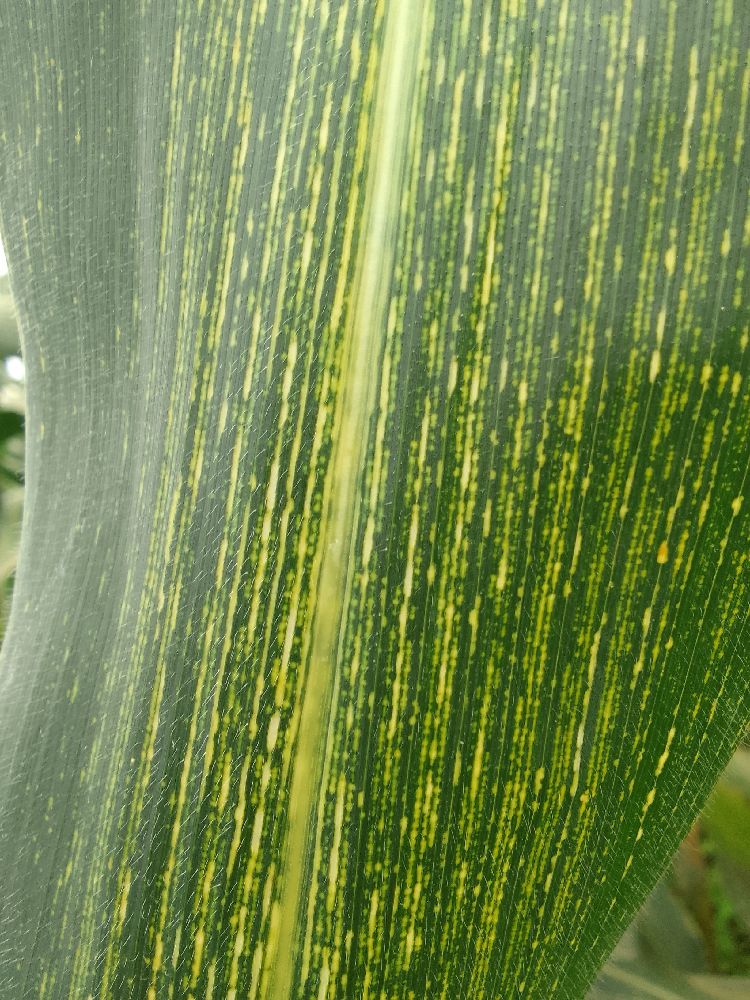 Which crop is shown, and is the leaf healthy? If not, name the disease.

maize, maize streak virus
